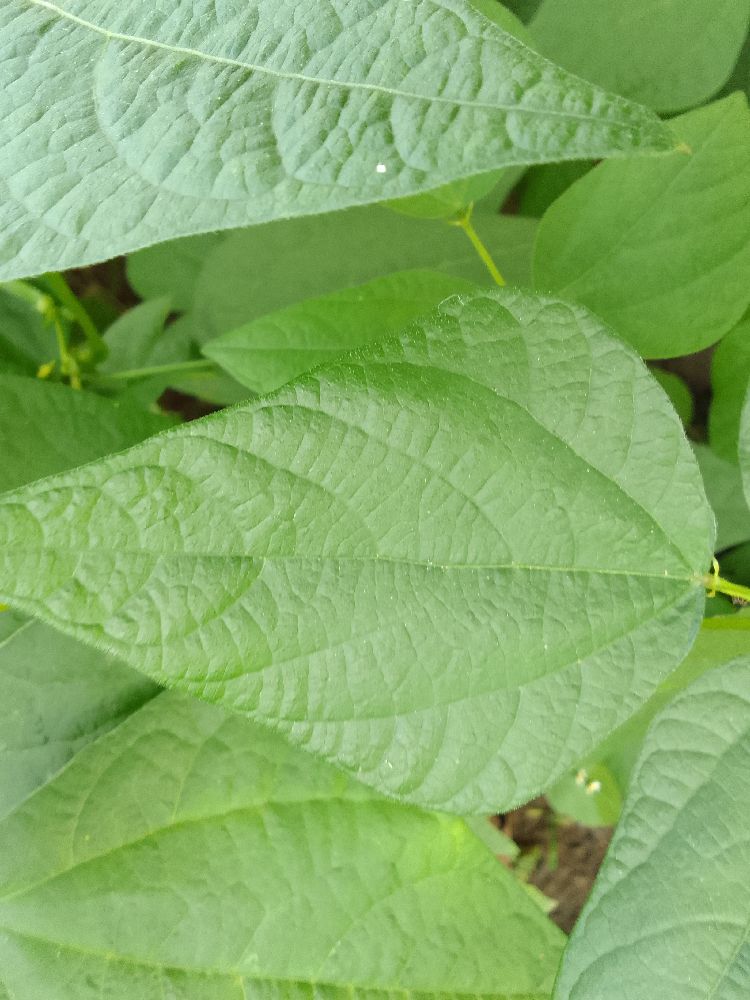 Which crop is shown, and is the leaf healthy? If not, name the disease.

common bean, healthy
